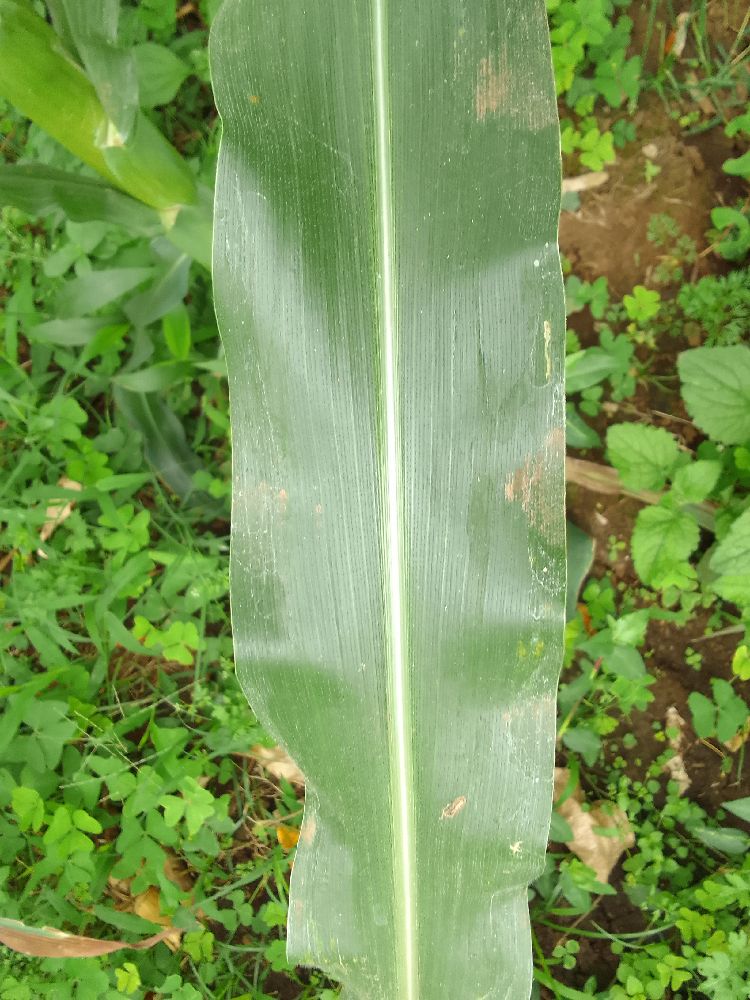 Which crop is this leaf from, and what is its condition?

maize, healthy
